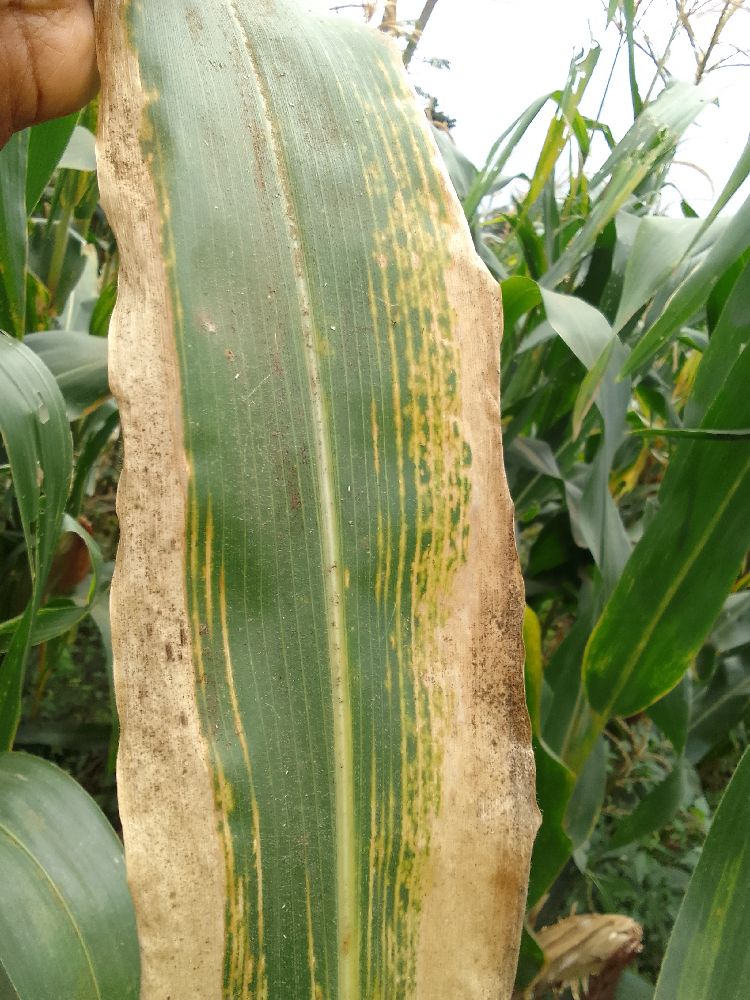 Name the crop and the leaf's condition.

maize, maize lethal necrosis
